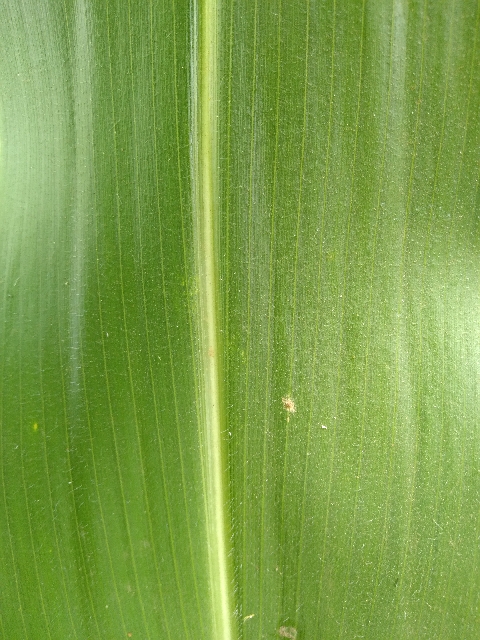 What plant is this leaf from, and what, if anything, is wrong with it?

maize, healthy
